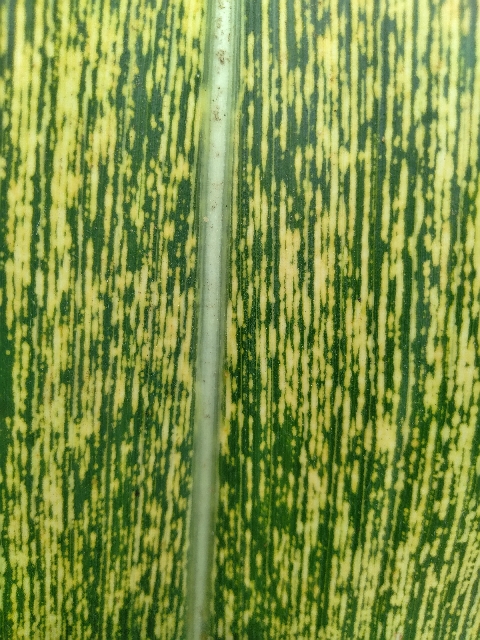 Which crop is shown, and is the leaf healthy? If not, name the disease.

maize, maize streak virus
